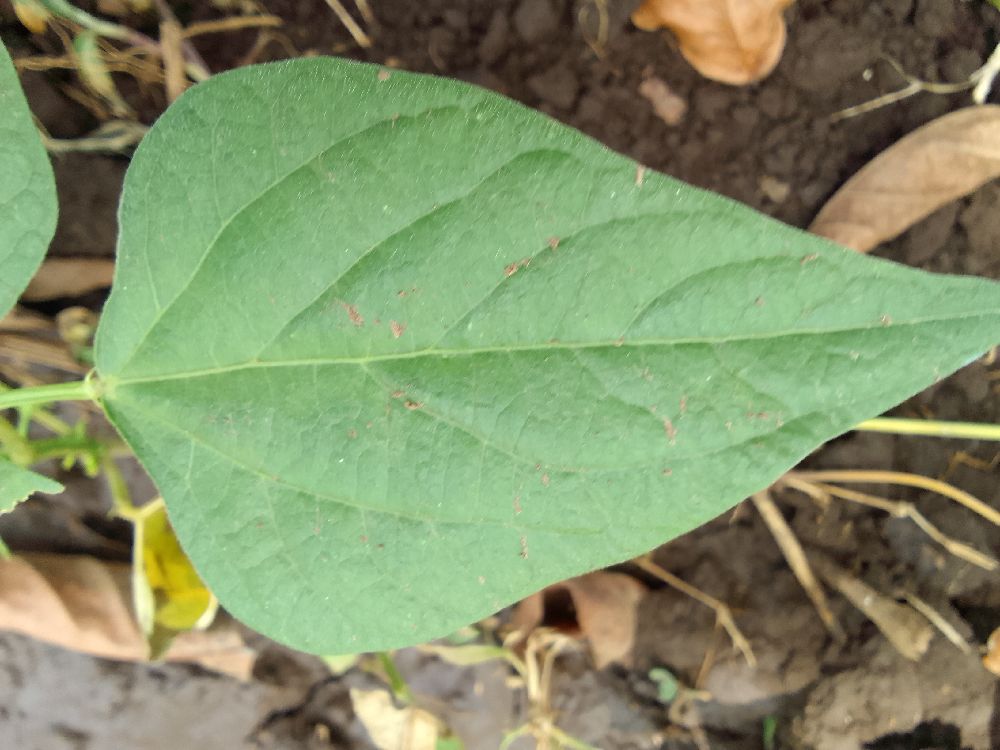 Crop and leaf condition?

common bean, healthy
